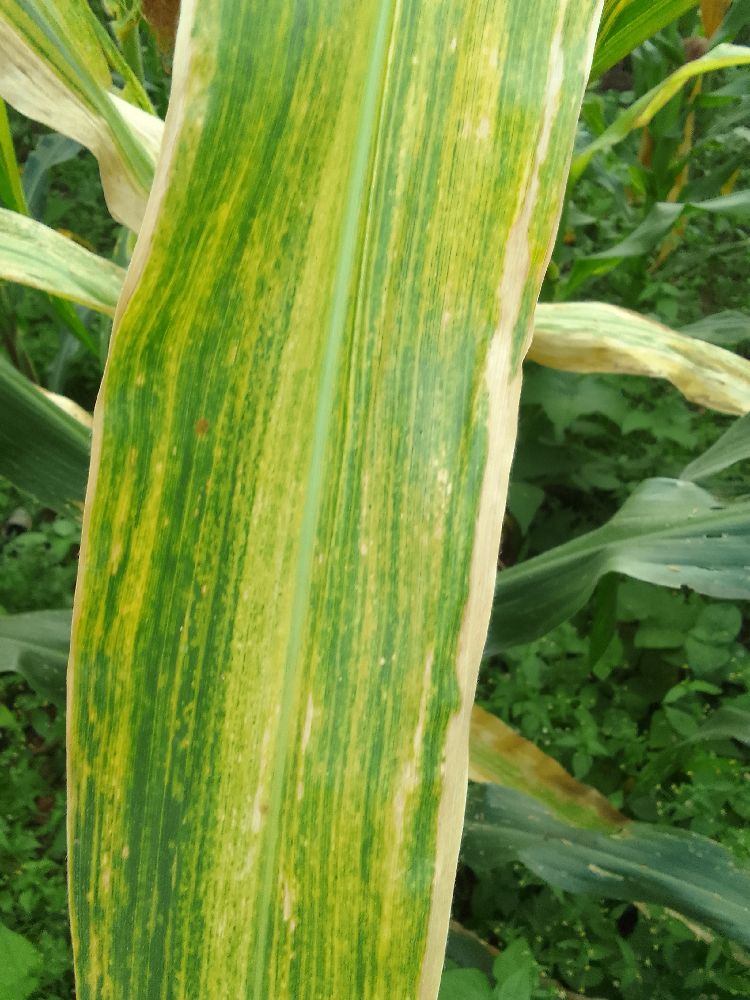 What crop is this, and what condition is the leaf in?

maize, maize lethal necrosis
